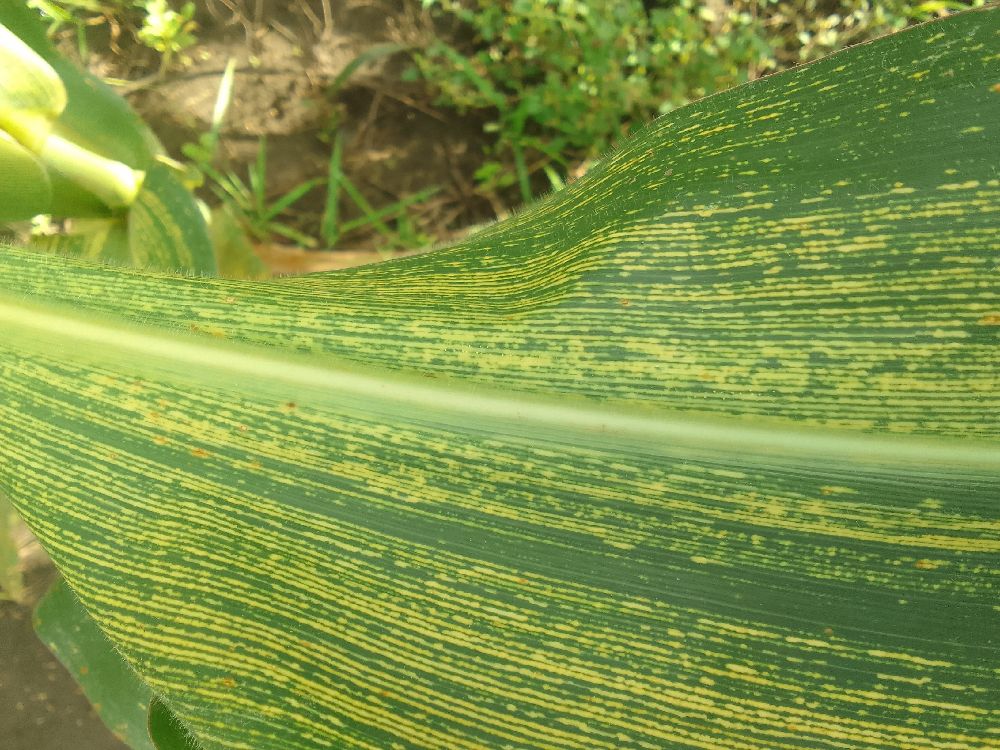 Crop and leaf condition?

maize, maize streak virus
